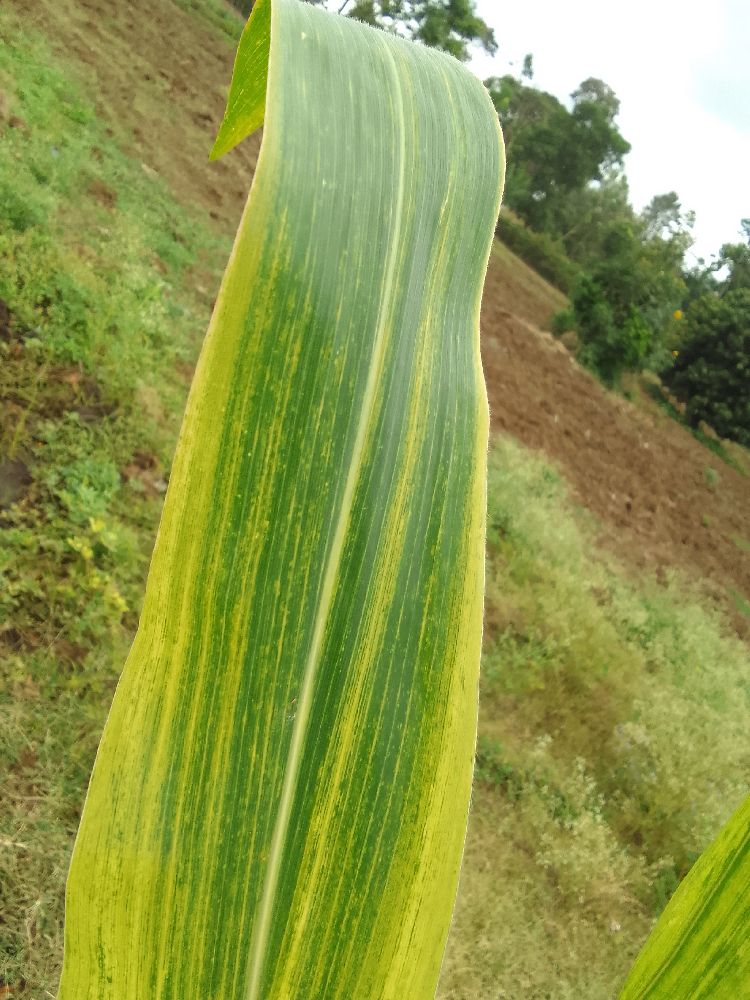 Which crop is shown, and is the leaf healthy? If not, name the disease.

maize, maize lethal necrosis
